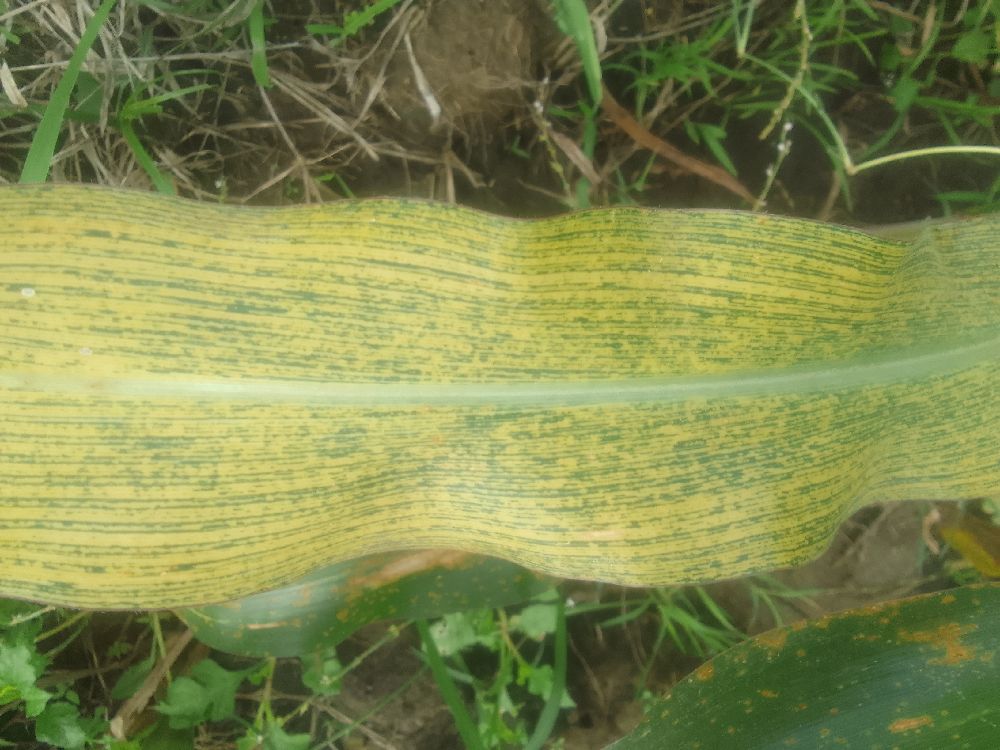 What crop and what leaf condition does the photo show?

maize, maize streak virus
